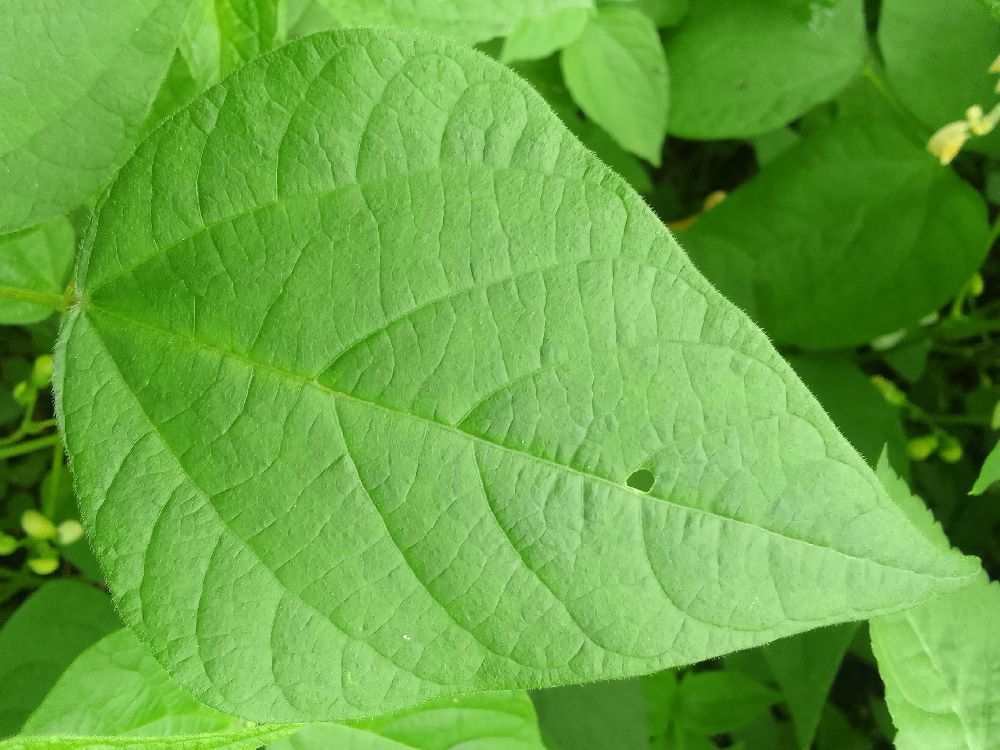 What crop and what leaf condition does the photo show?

common bean, healthy
